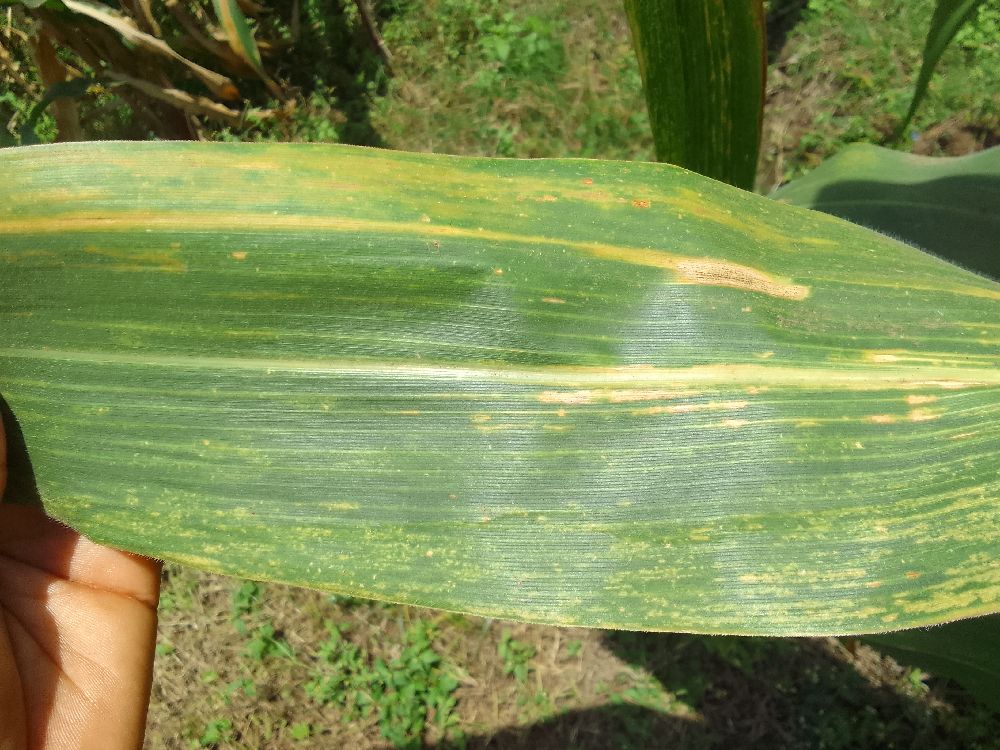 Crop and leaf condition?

maize, maize lethal necrosis
